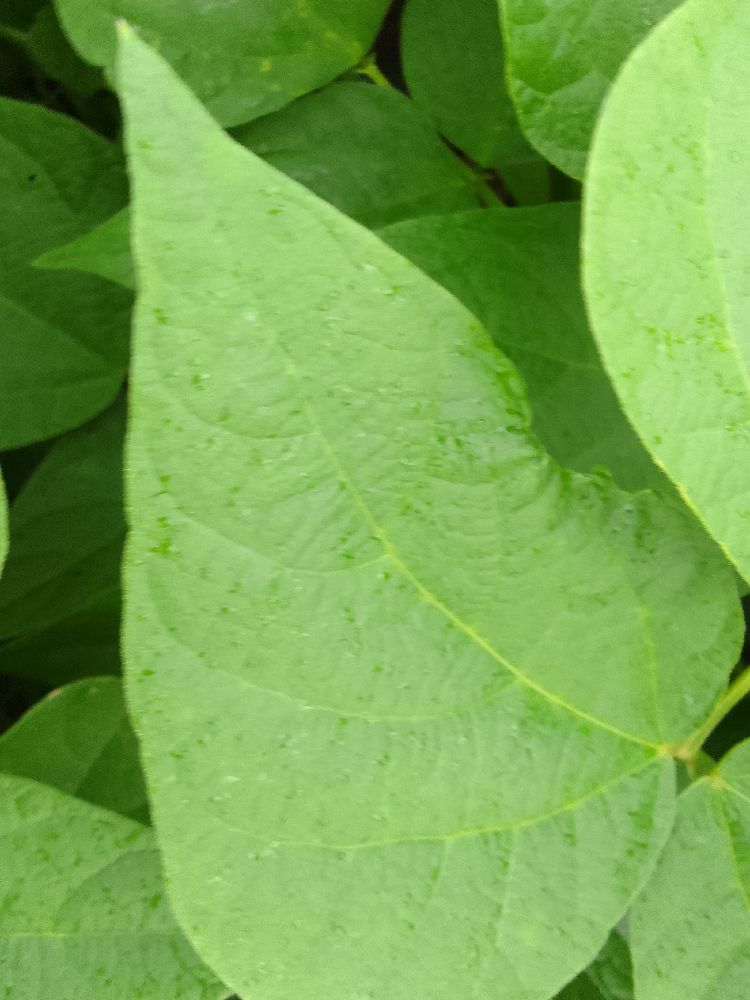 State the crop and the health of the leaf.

common bean, healthy
